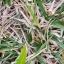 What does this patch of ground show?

grass
